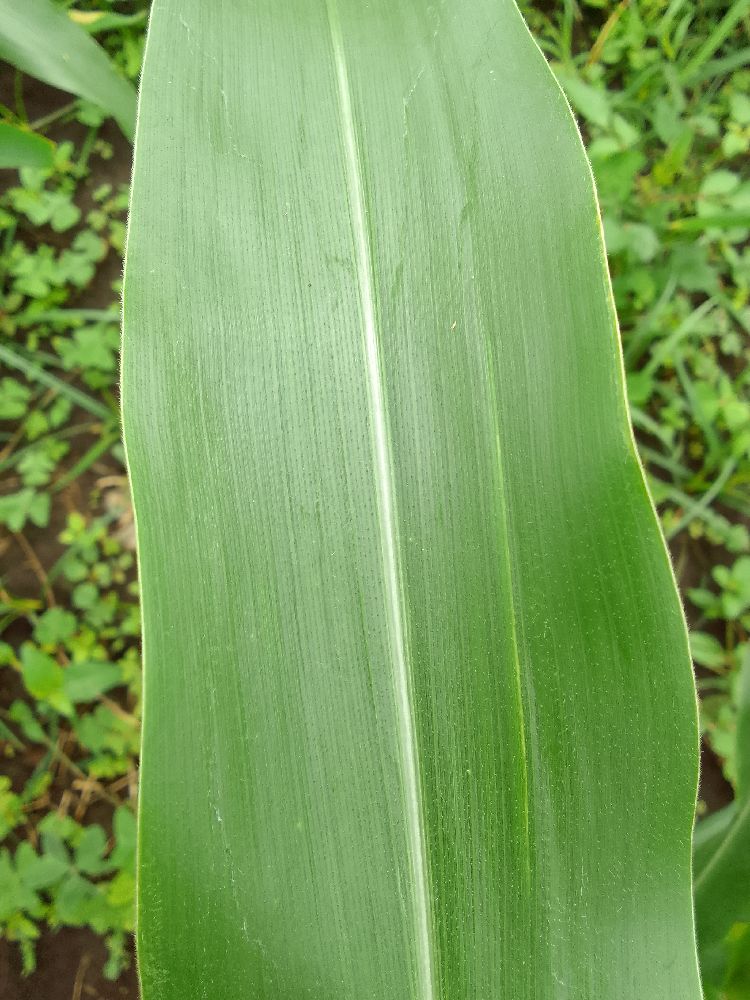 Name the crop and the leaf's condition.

maize, healthy
